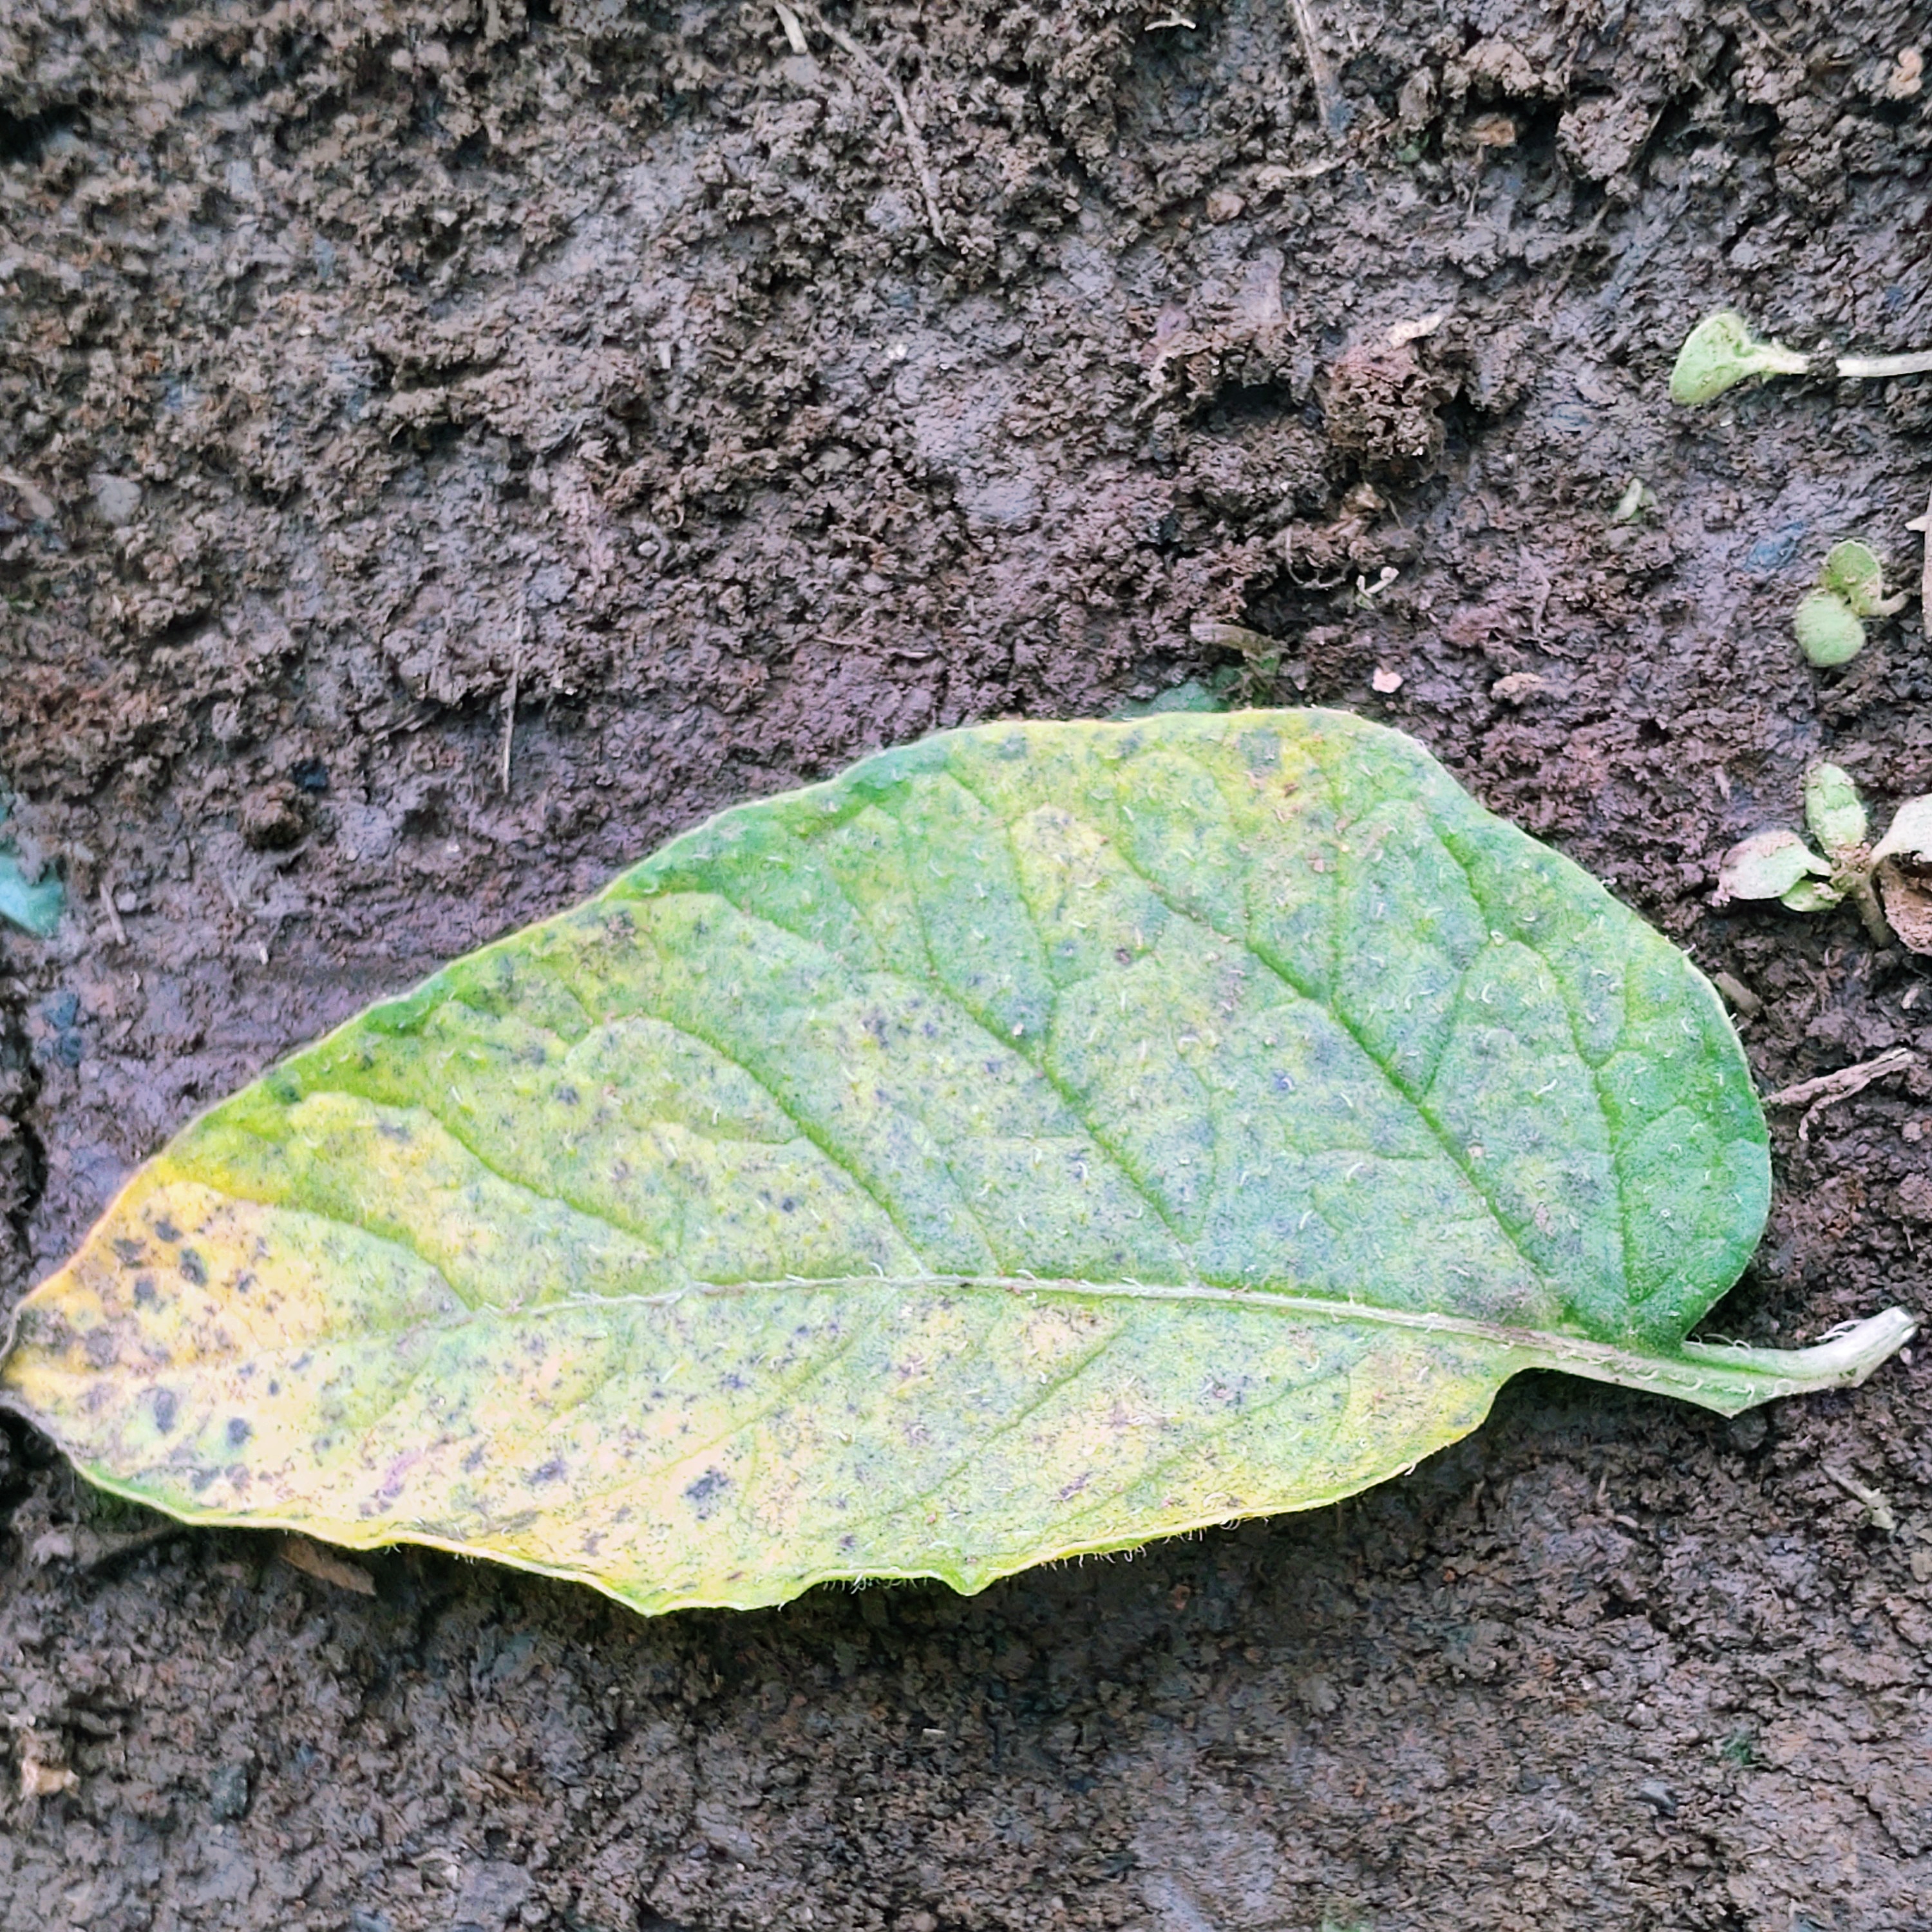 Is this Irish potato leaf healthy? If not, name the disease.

late blight
